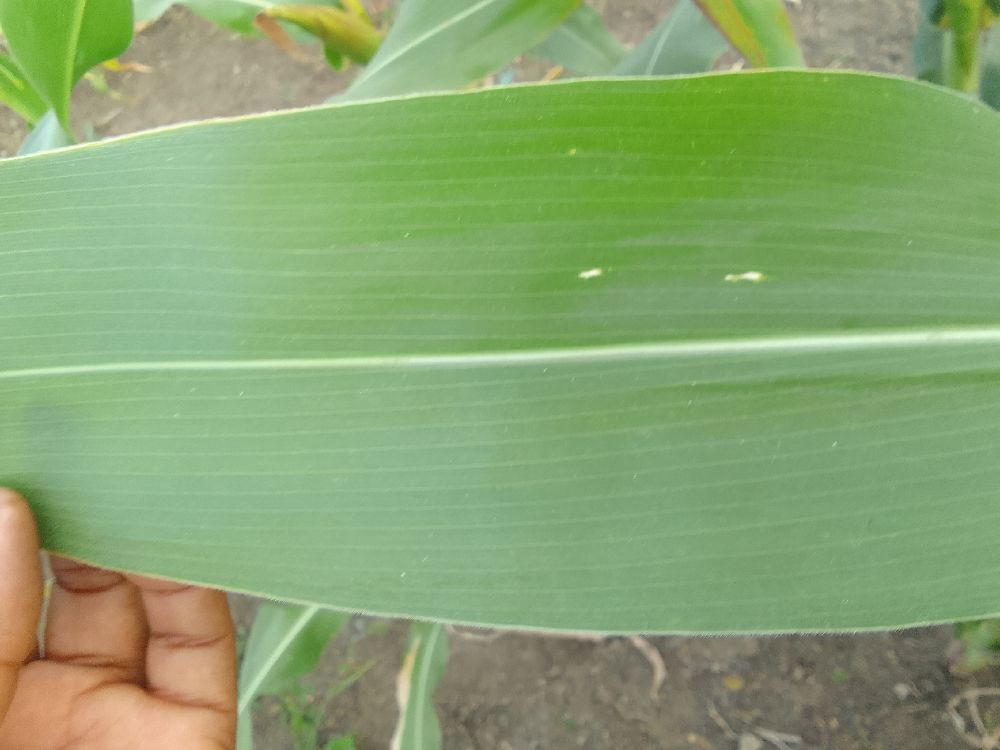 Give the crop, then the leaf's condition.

maize, healthy
